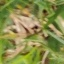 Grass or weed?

grass
